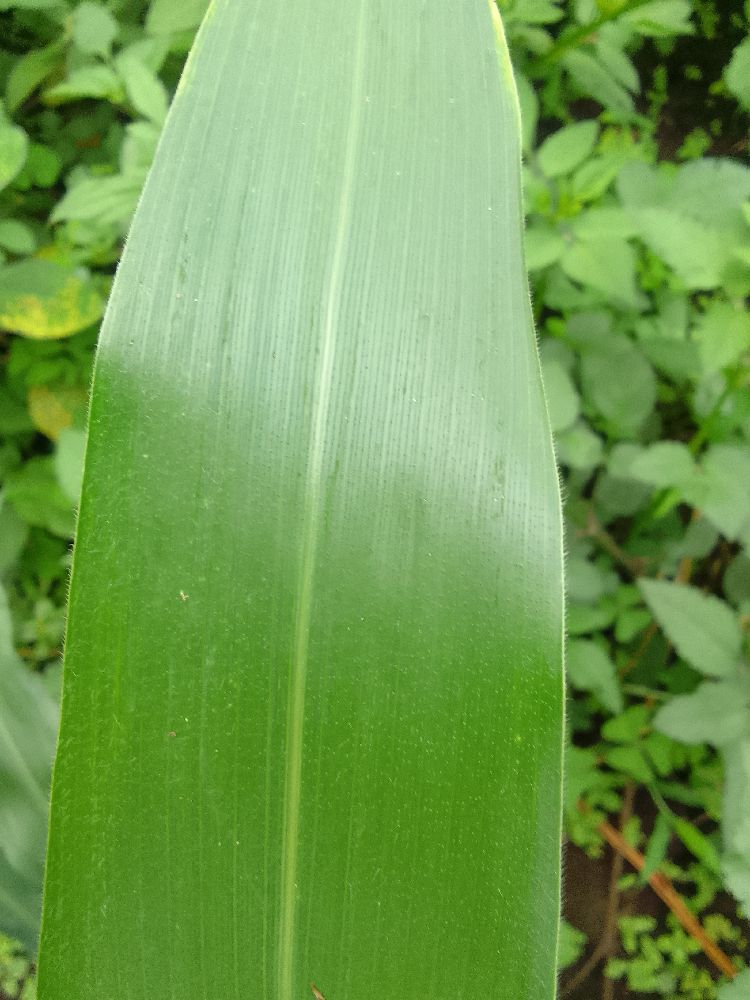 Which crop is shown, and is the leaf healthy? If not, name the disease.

maize, healthy
